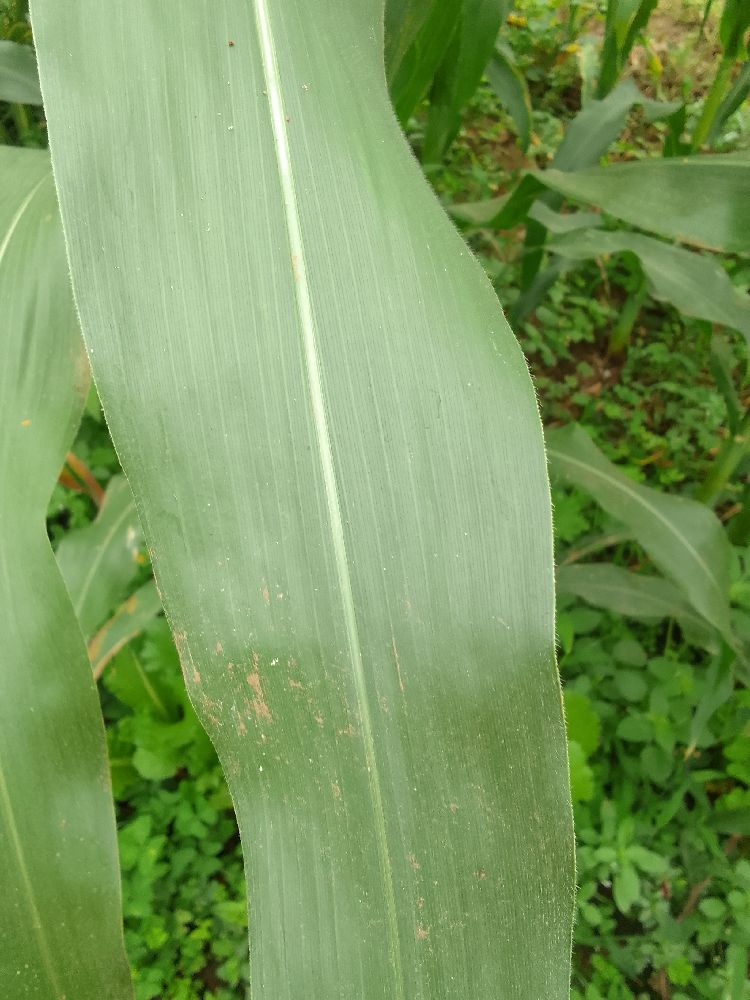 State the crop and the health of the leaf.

maize, healthy
